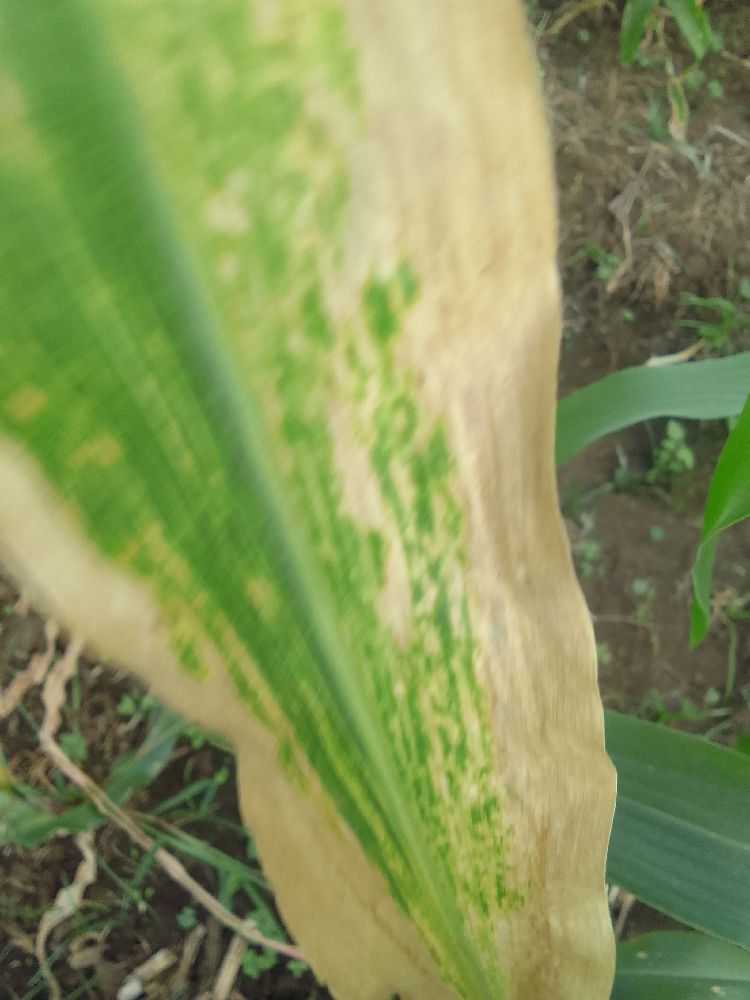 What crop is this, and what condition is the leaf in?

maize, maize lethal necrosis
